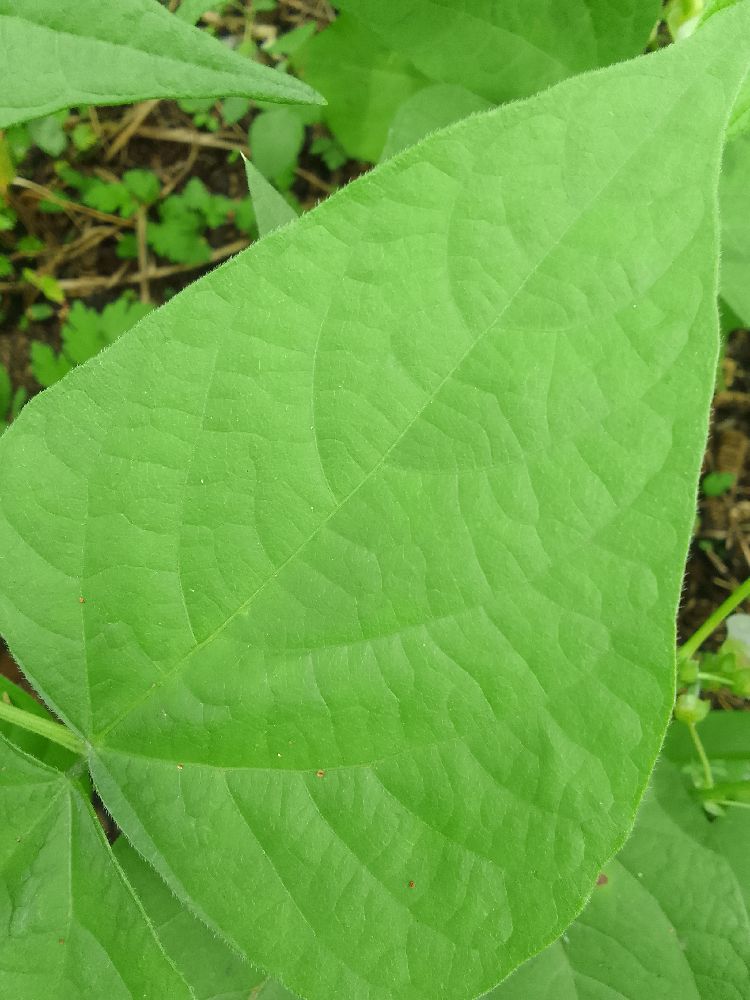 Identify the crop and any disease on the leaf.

common bean, healthy
